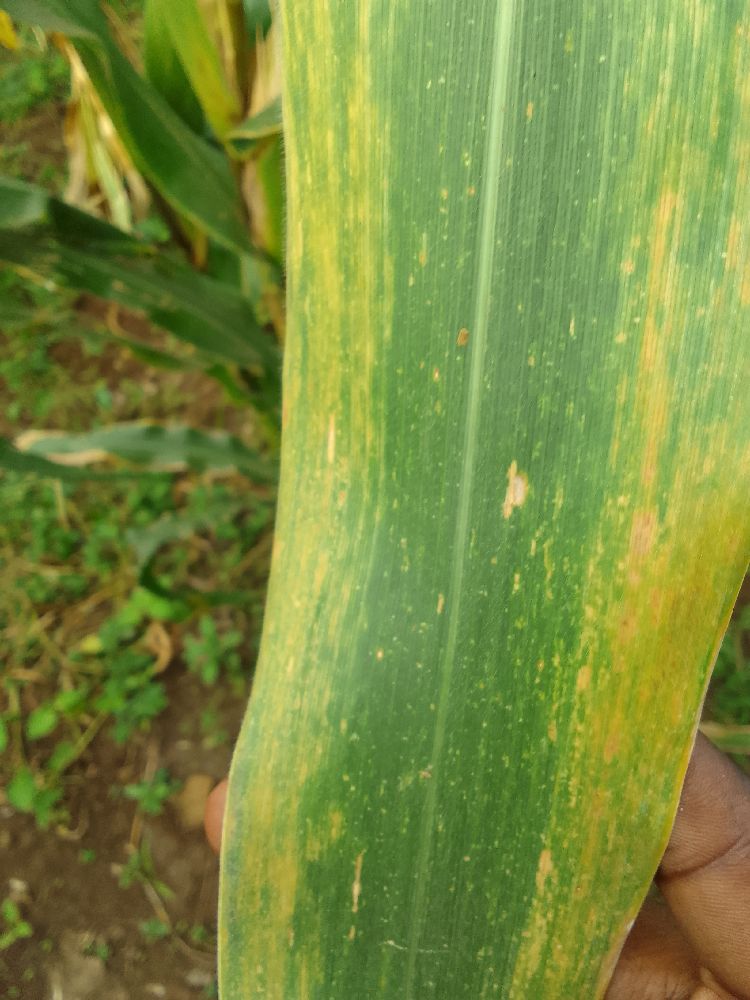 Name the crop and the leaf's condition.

maize, maize lethal necrosis
